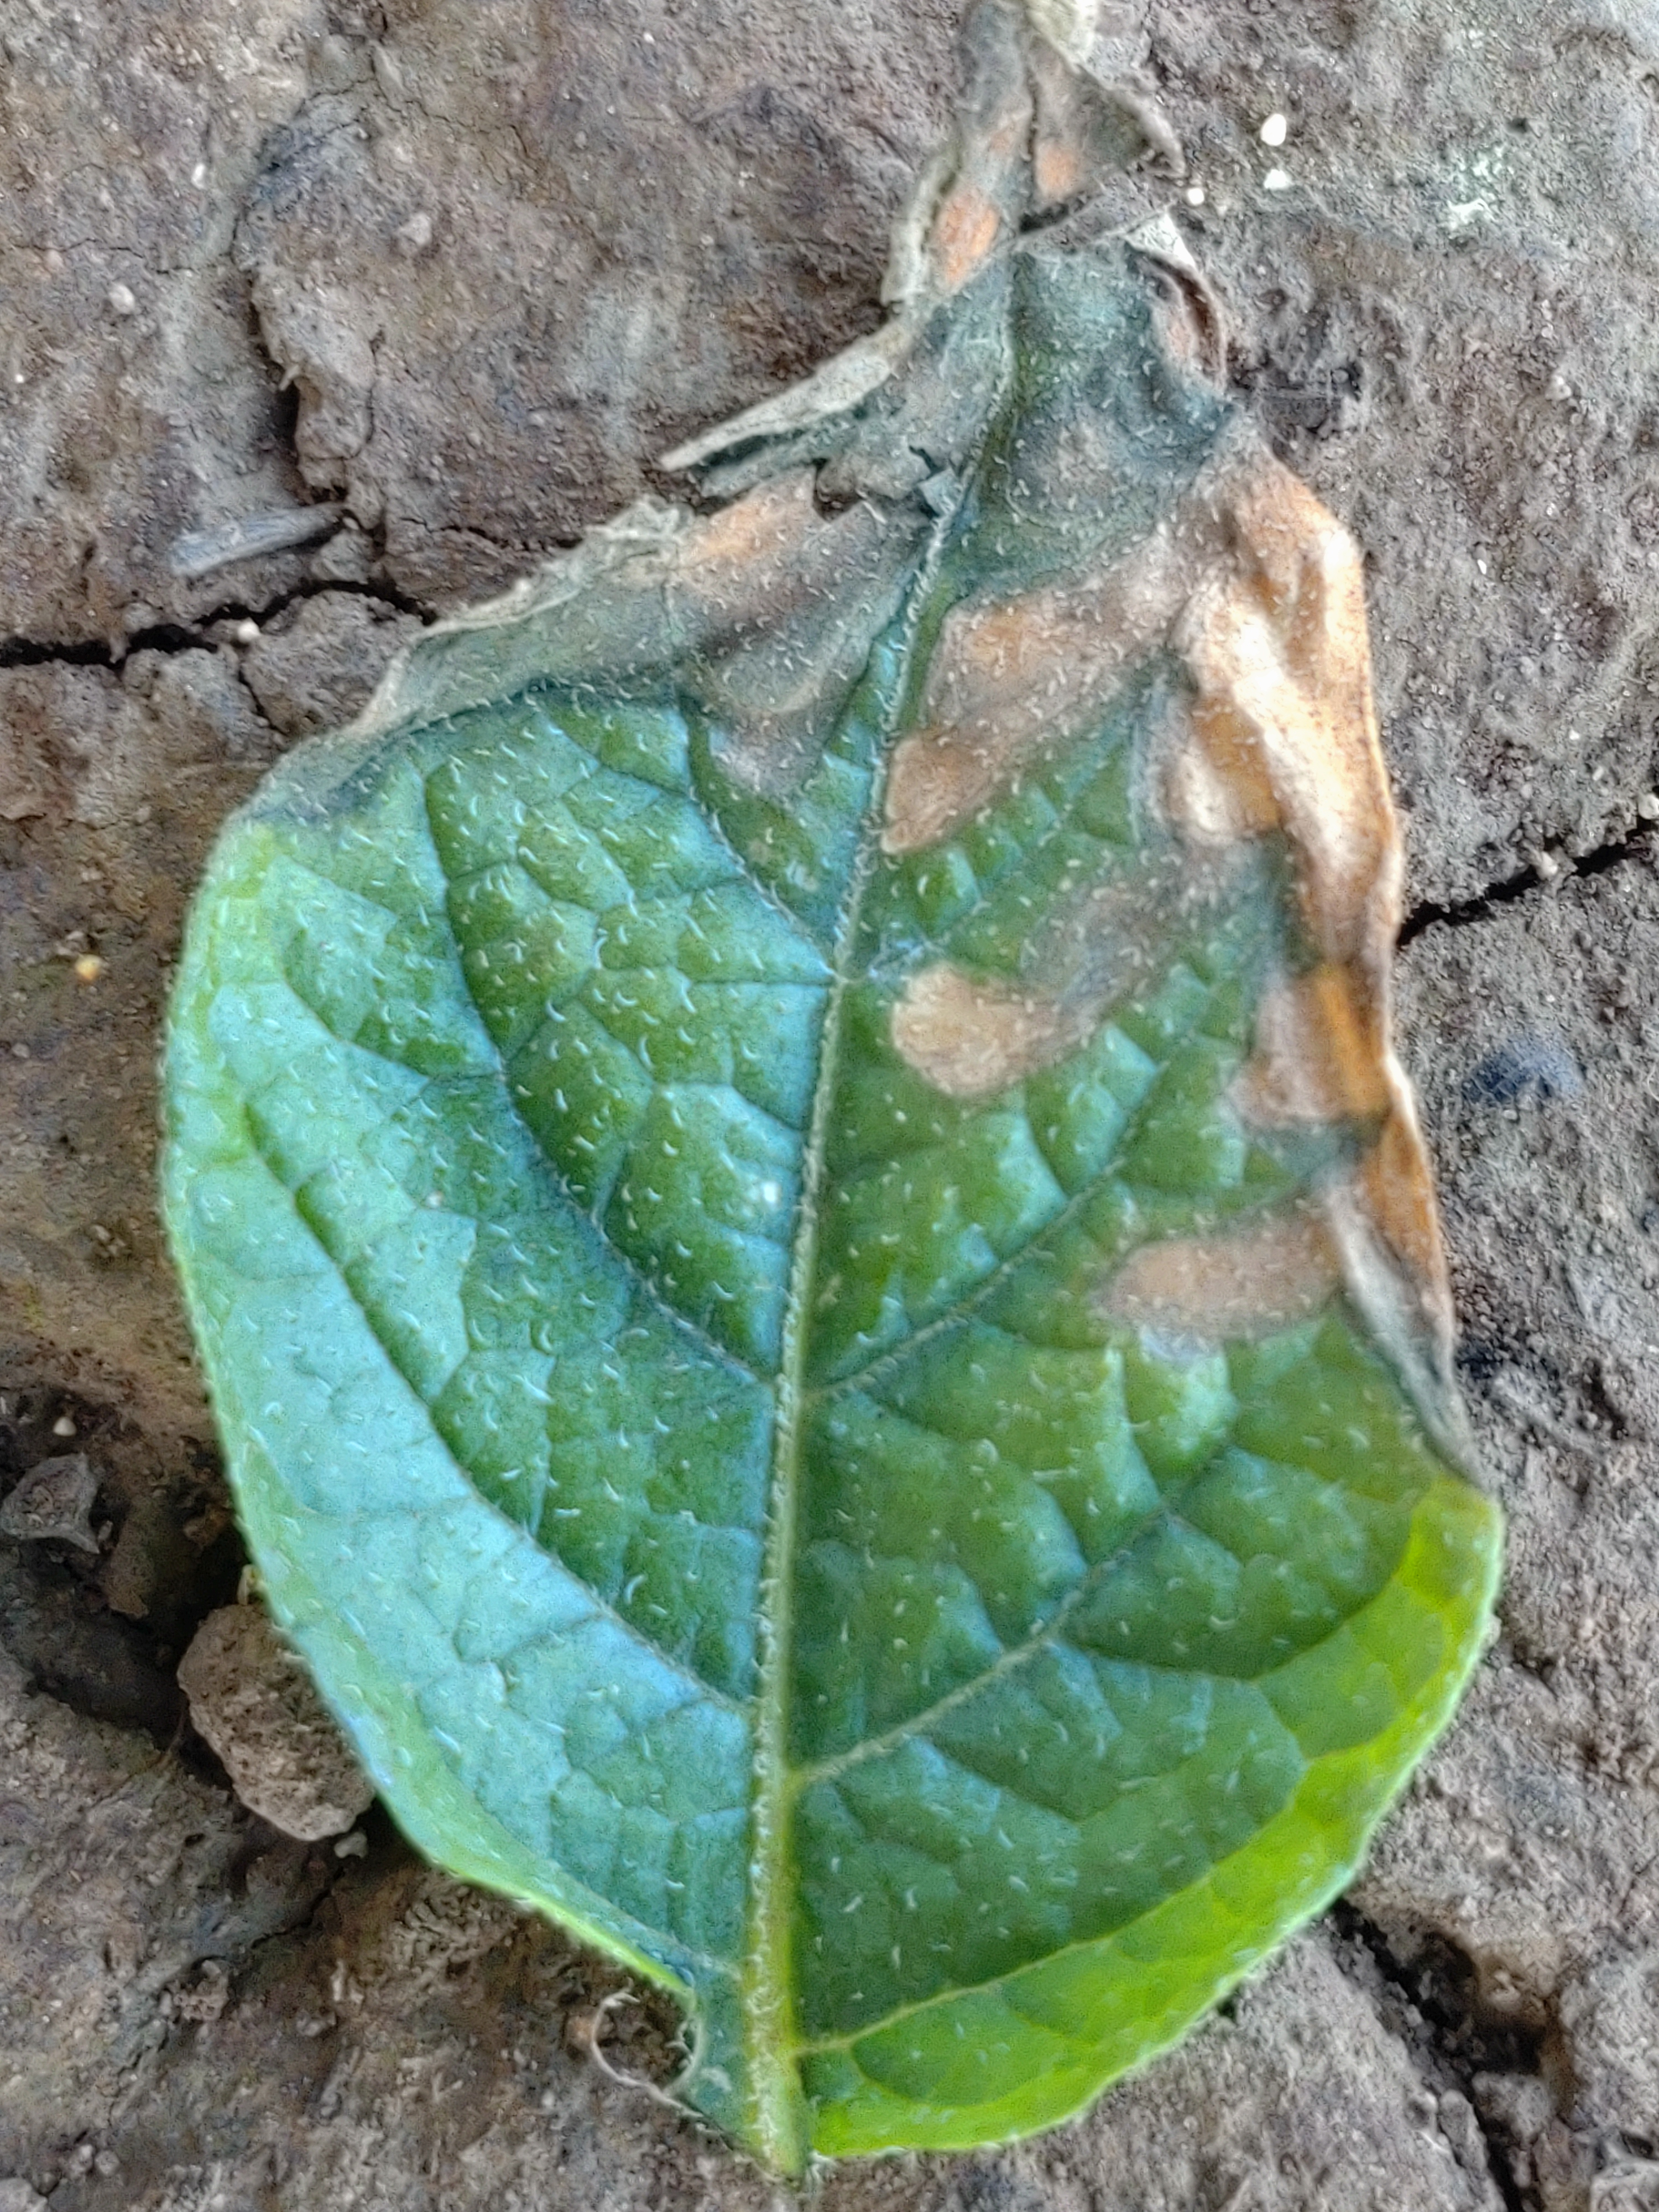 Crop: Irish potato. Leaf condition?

early blight
